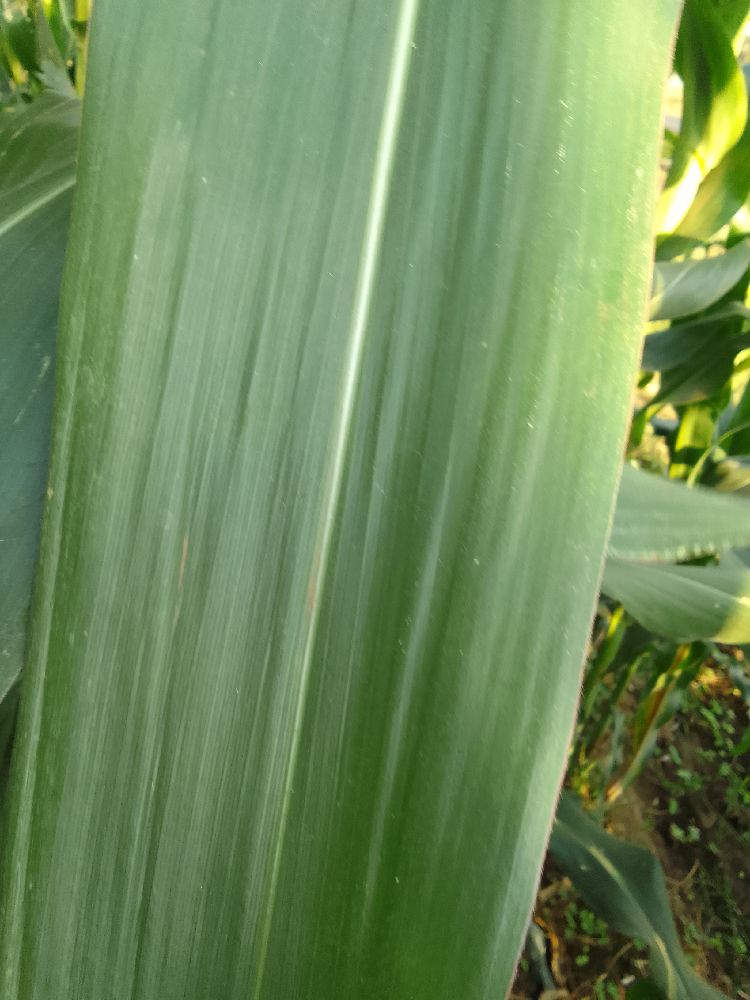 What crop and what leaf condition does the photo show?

maize, healthy
